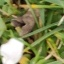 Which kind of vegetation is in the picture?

grass
